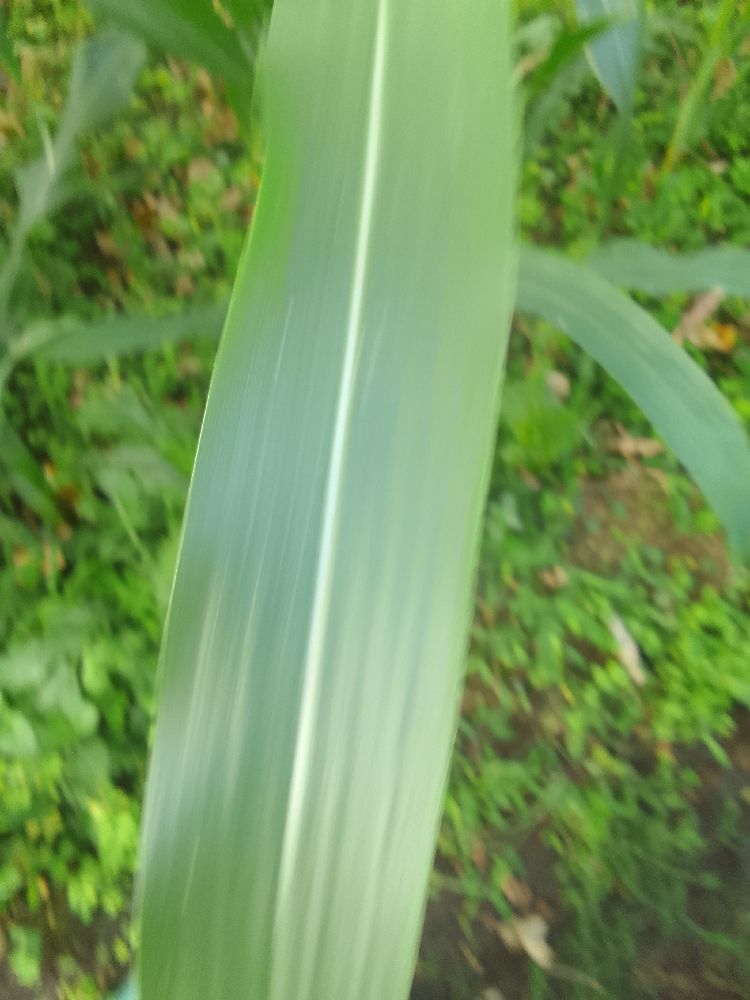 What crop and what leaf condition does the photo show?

maize, healthy
